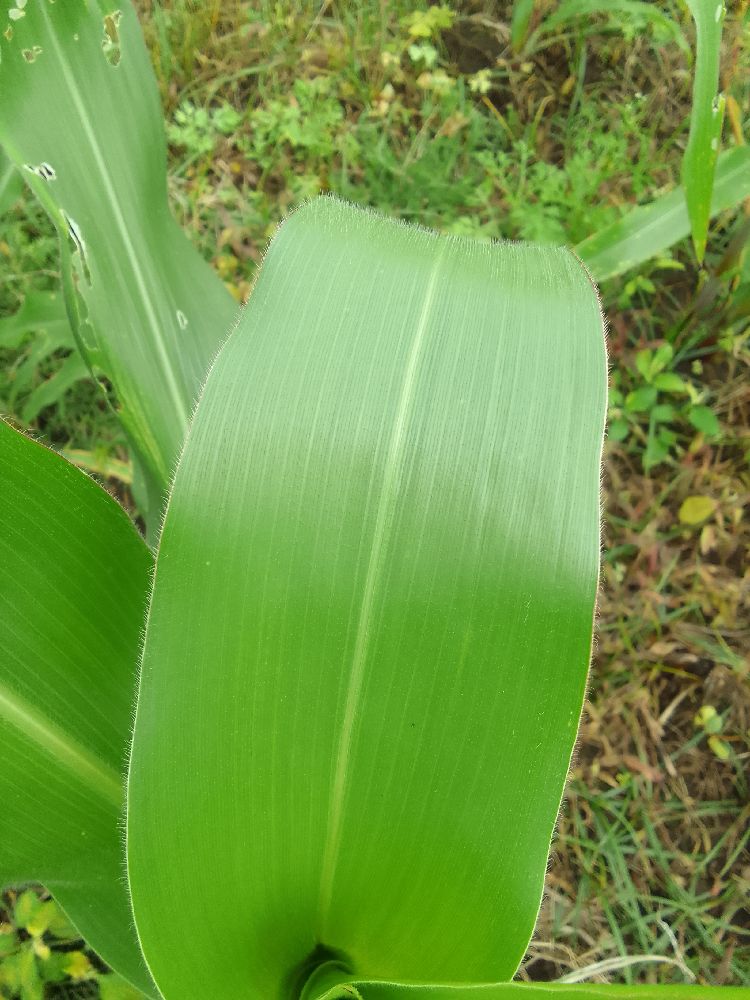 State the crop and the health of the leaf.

maize, healthy
